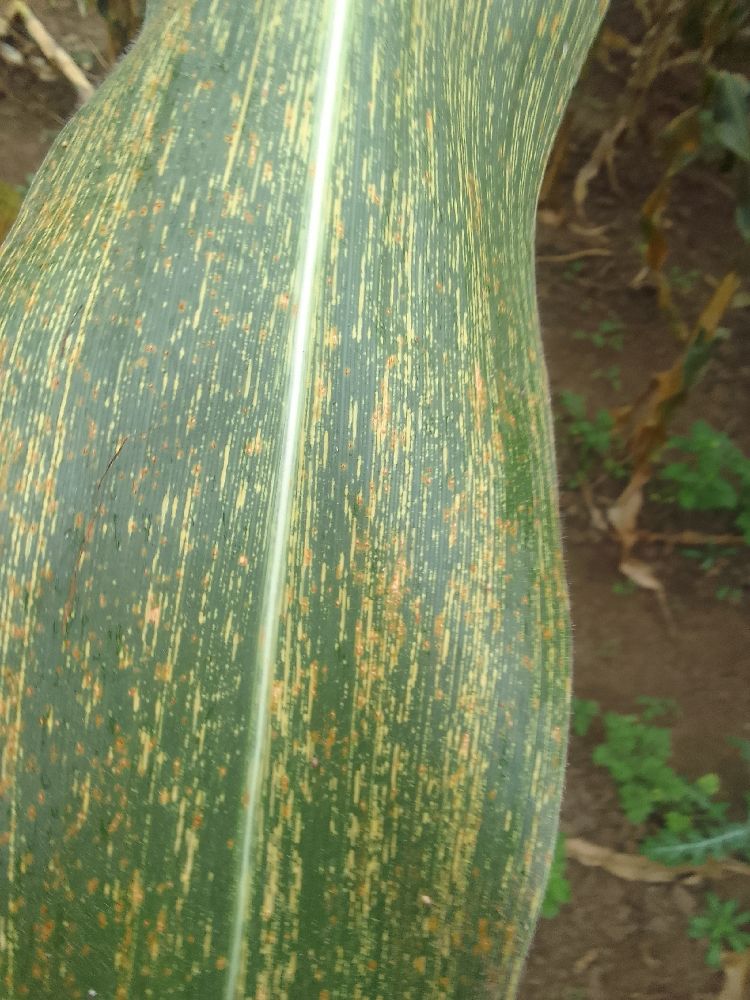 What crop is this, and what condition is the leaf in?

maize, maize streak virus
